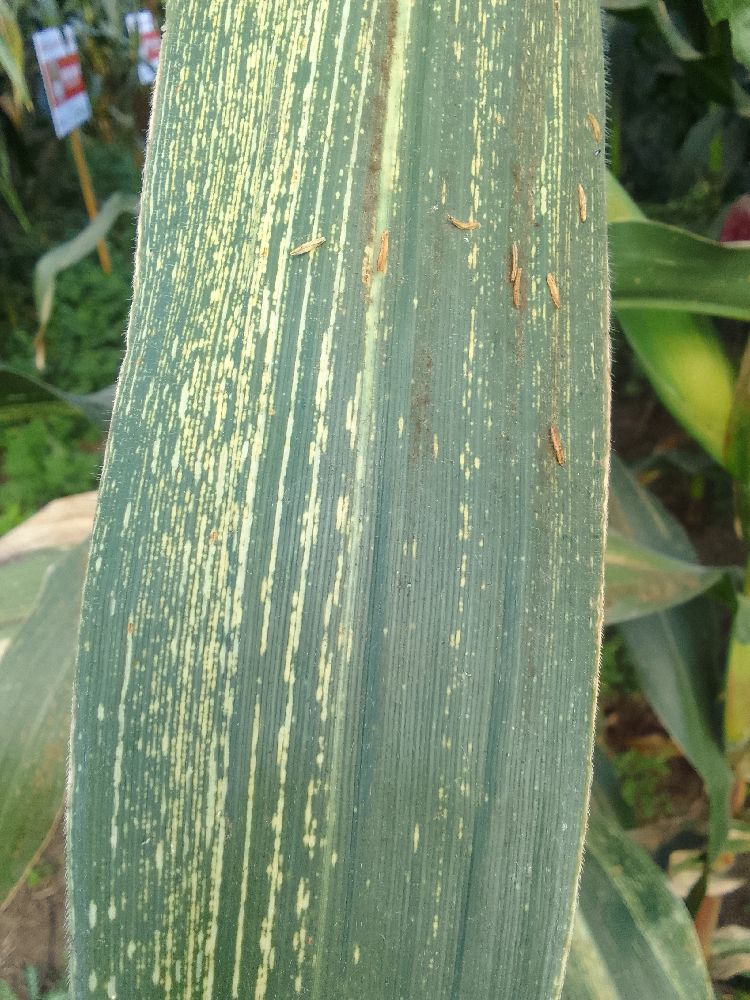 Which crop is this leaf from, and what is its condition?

maize, maize streak virus
